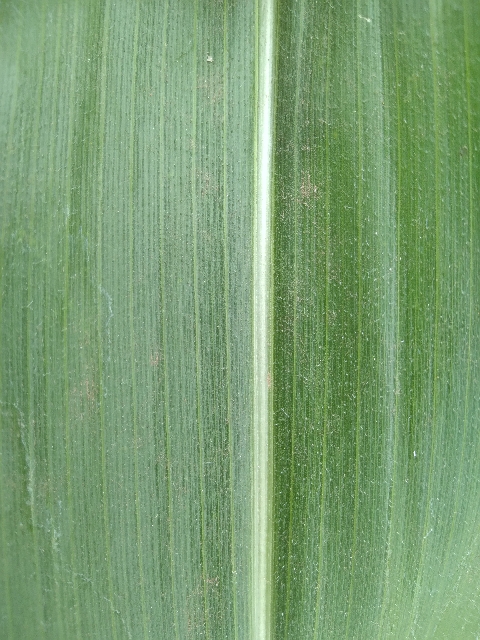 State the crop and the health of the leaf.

maize, healthy
